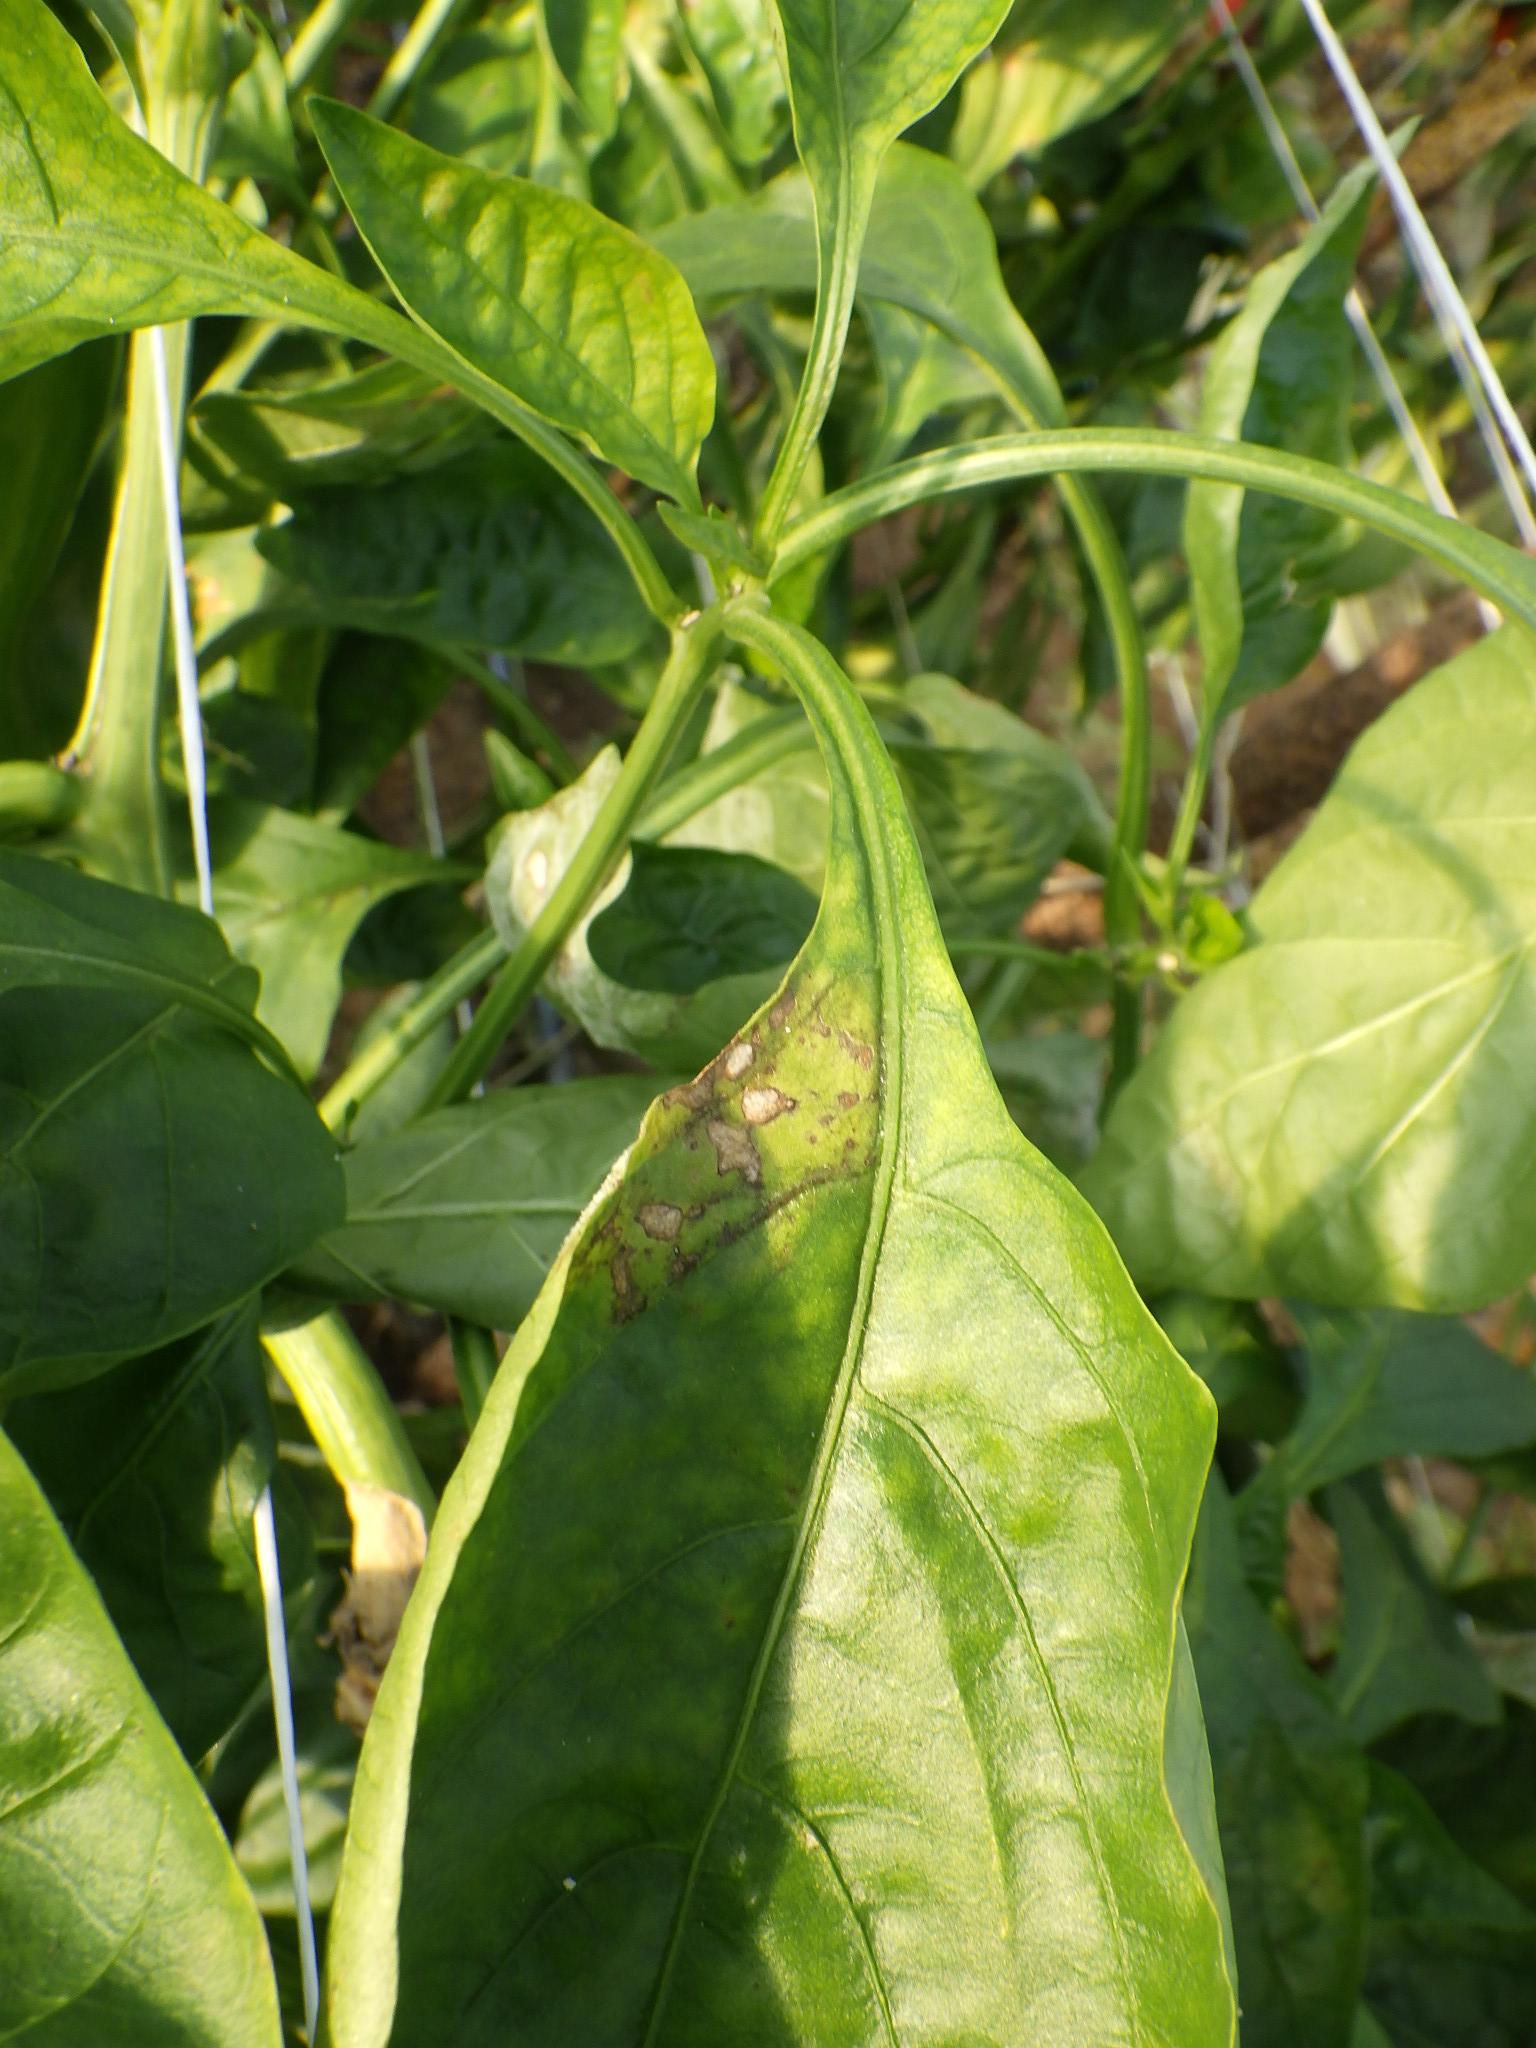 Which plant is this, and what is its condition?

bell pepper, thrips
